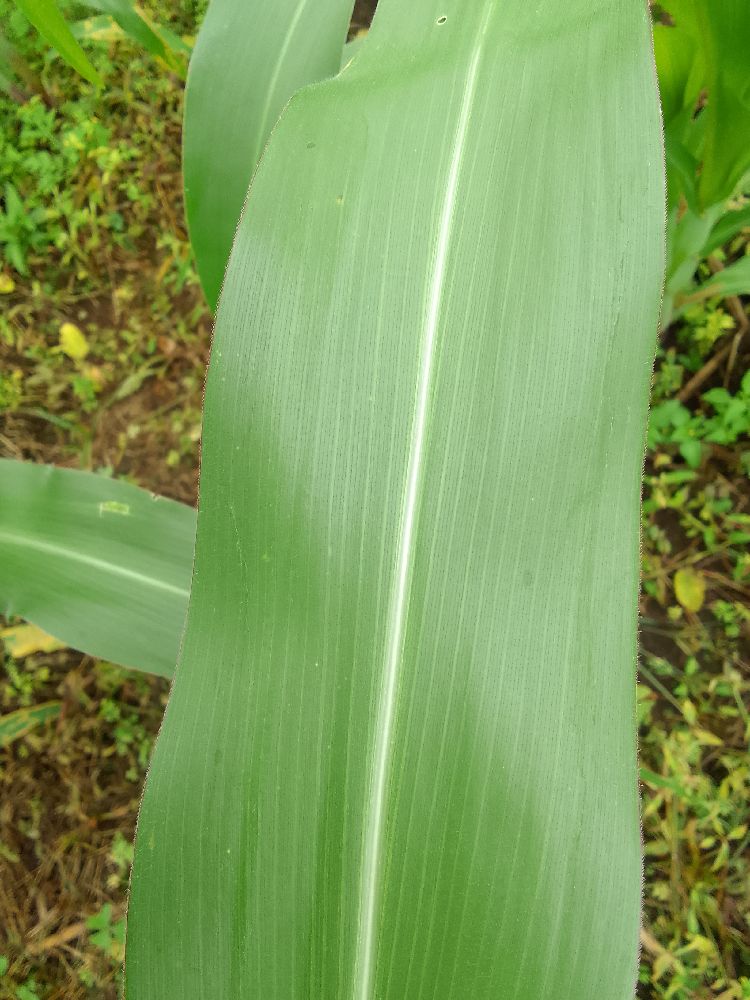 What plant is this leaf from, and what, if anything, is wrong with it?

maize, healthy
